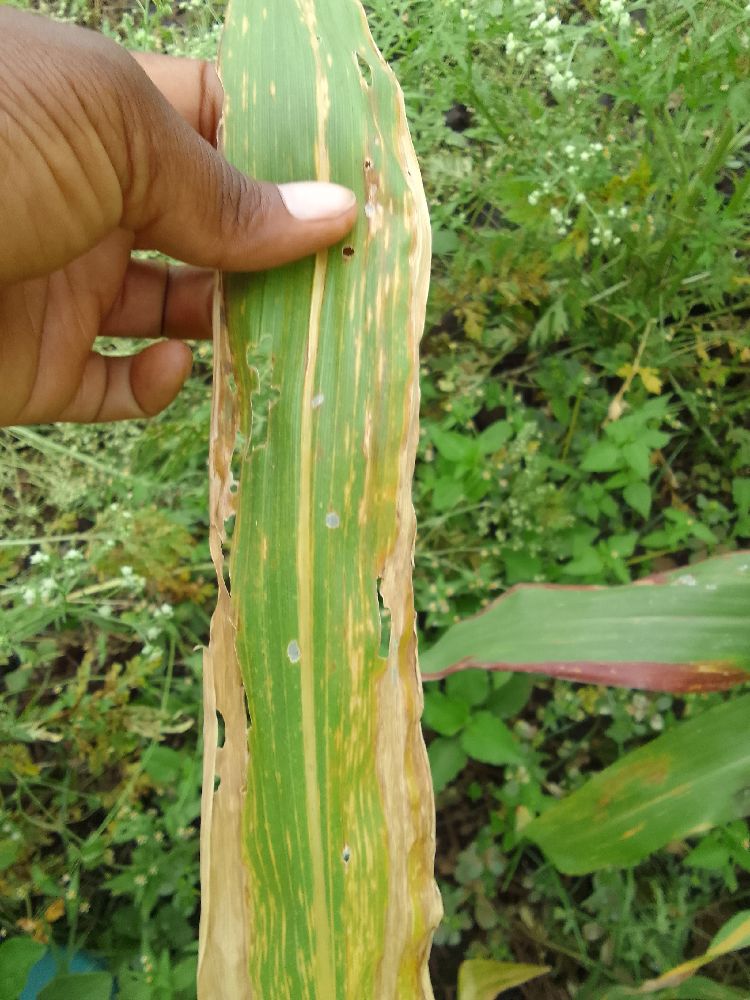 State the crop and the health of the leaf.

maize, maize lethal necrosis
